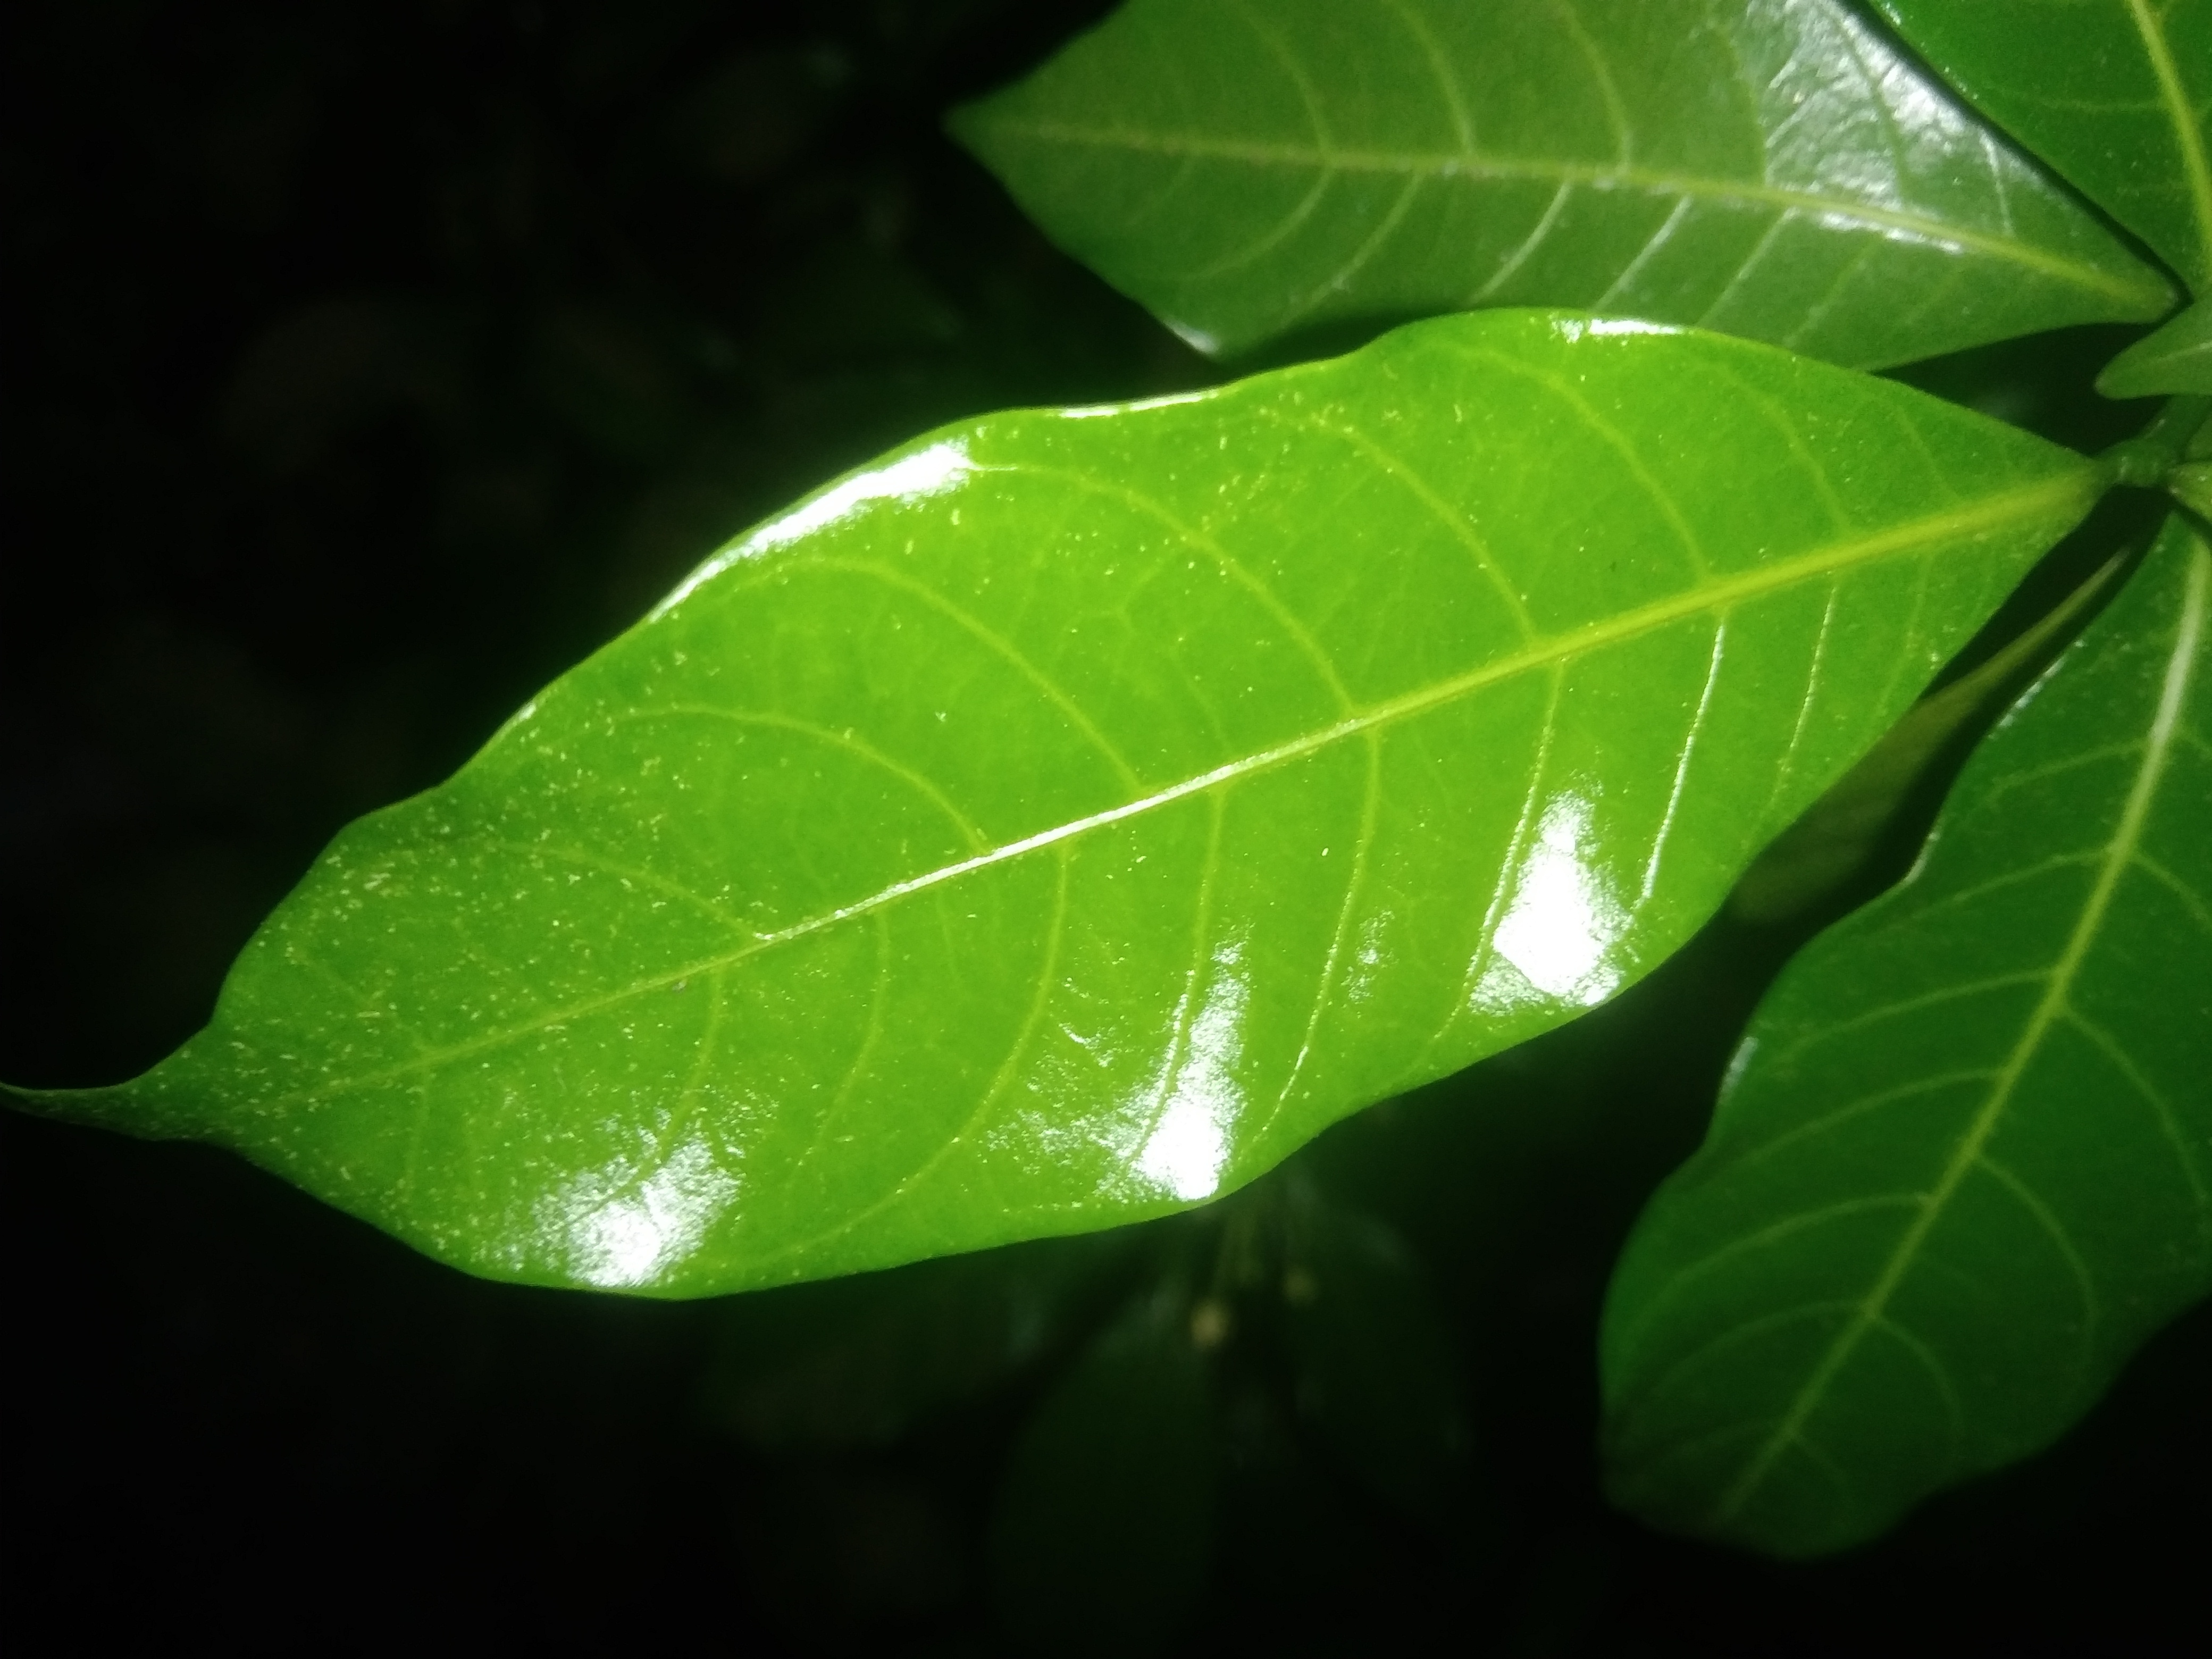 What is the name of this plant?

togor
